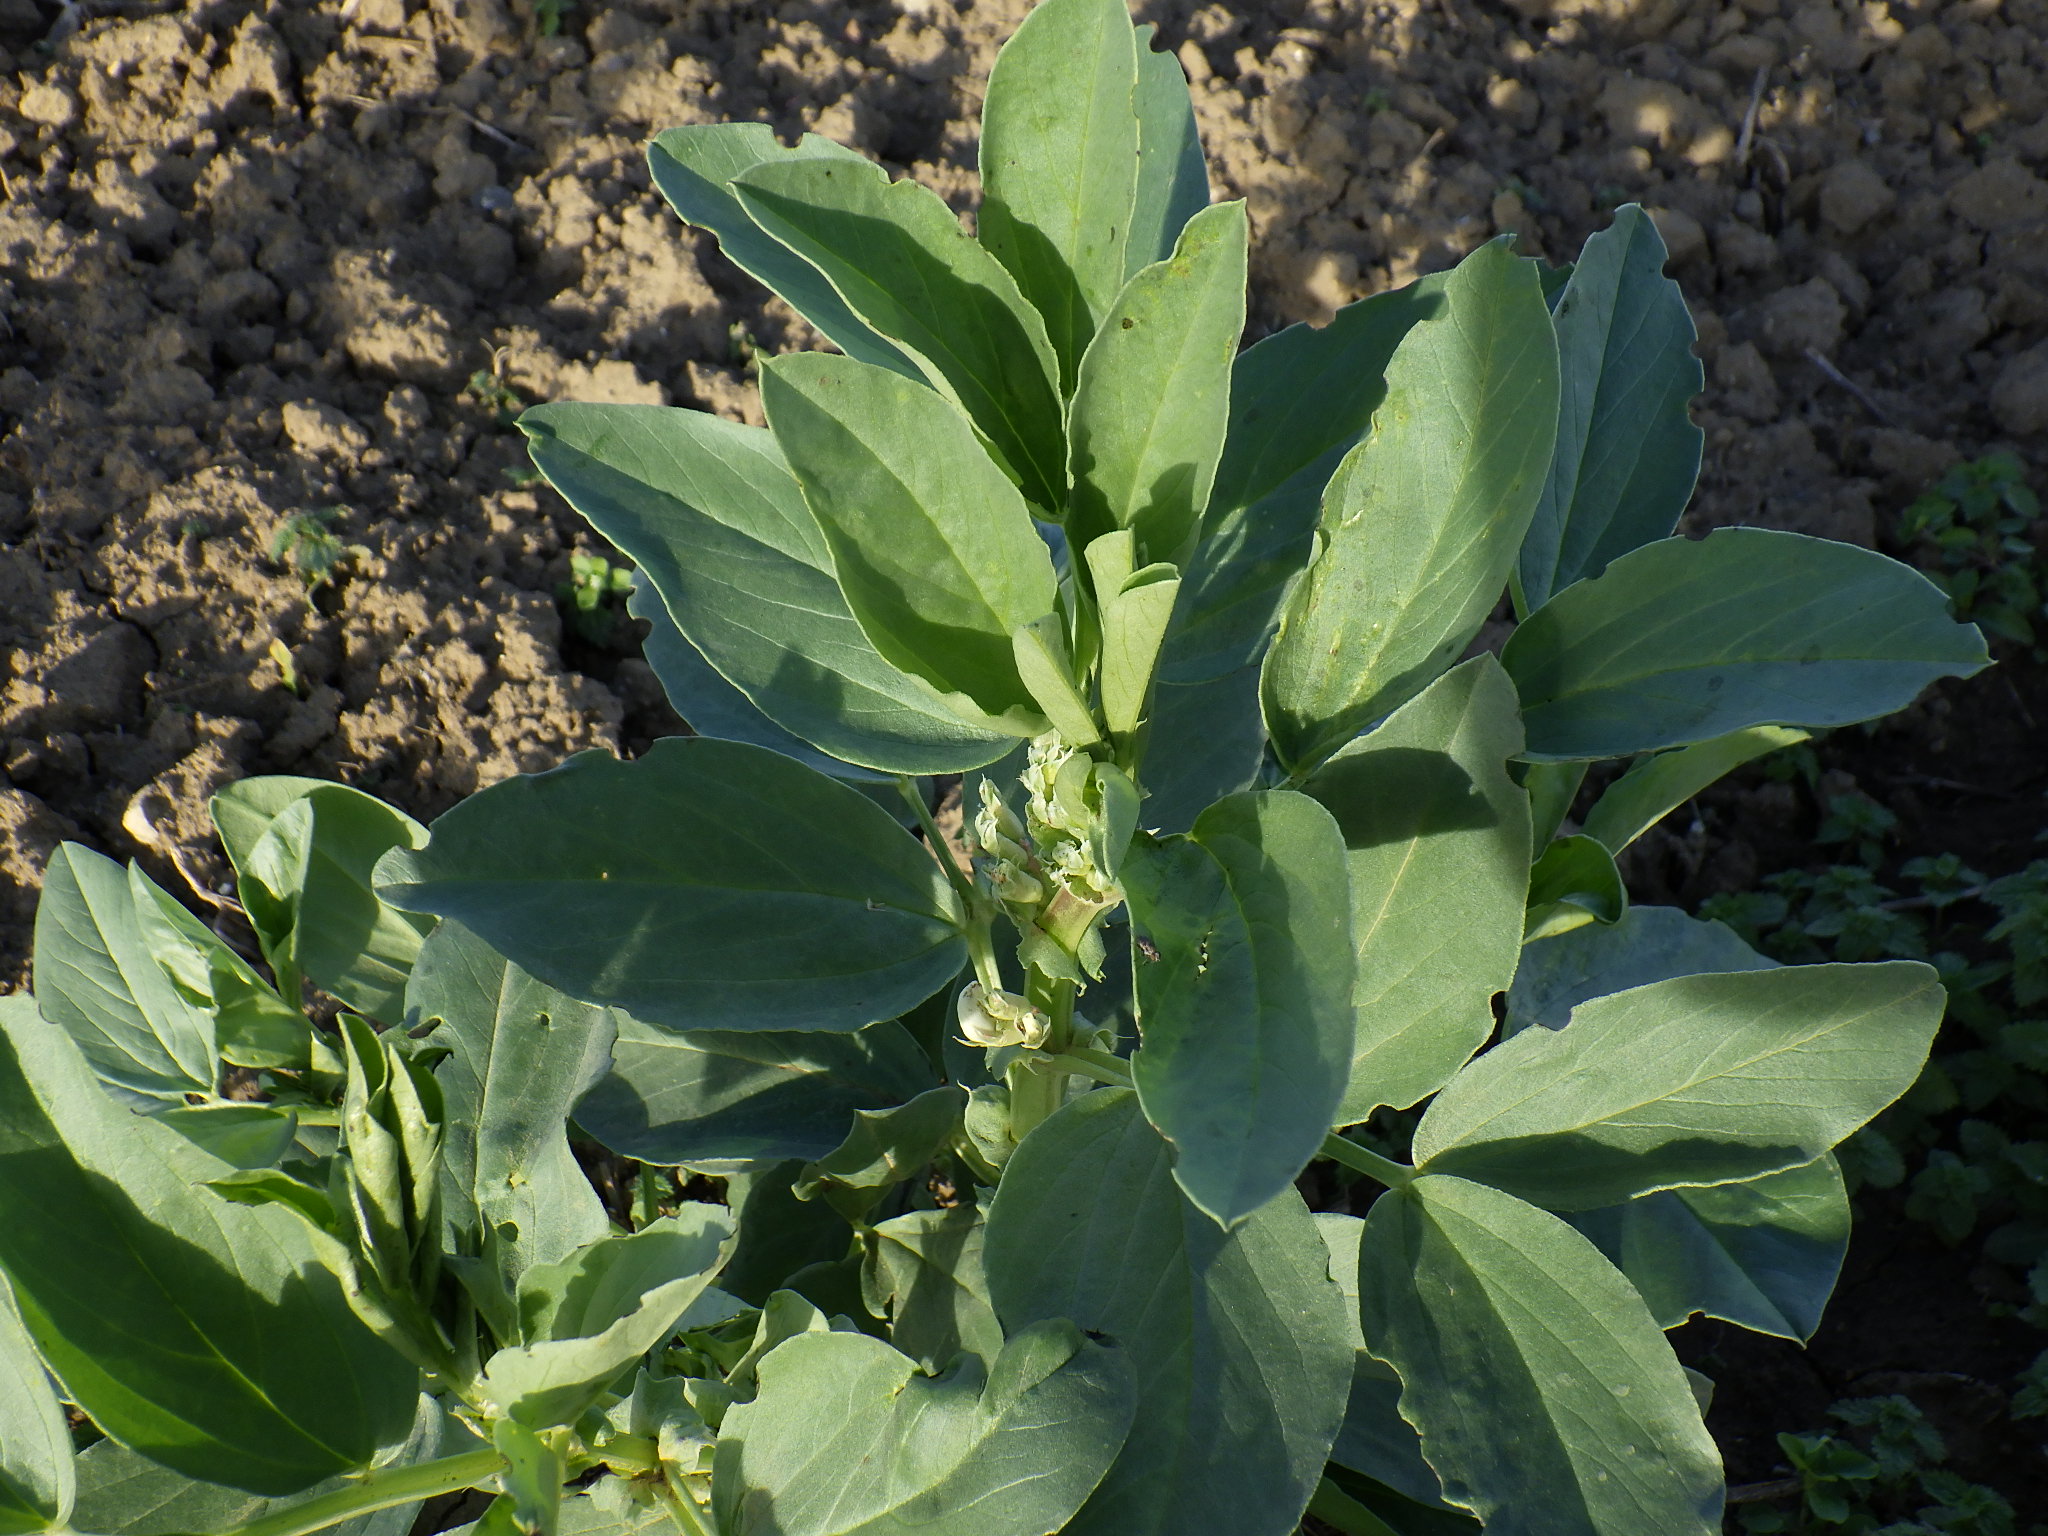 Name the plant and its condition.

faba bean, phytophagous
